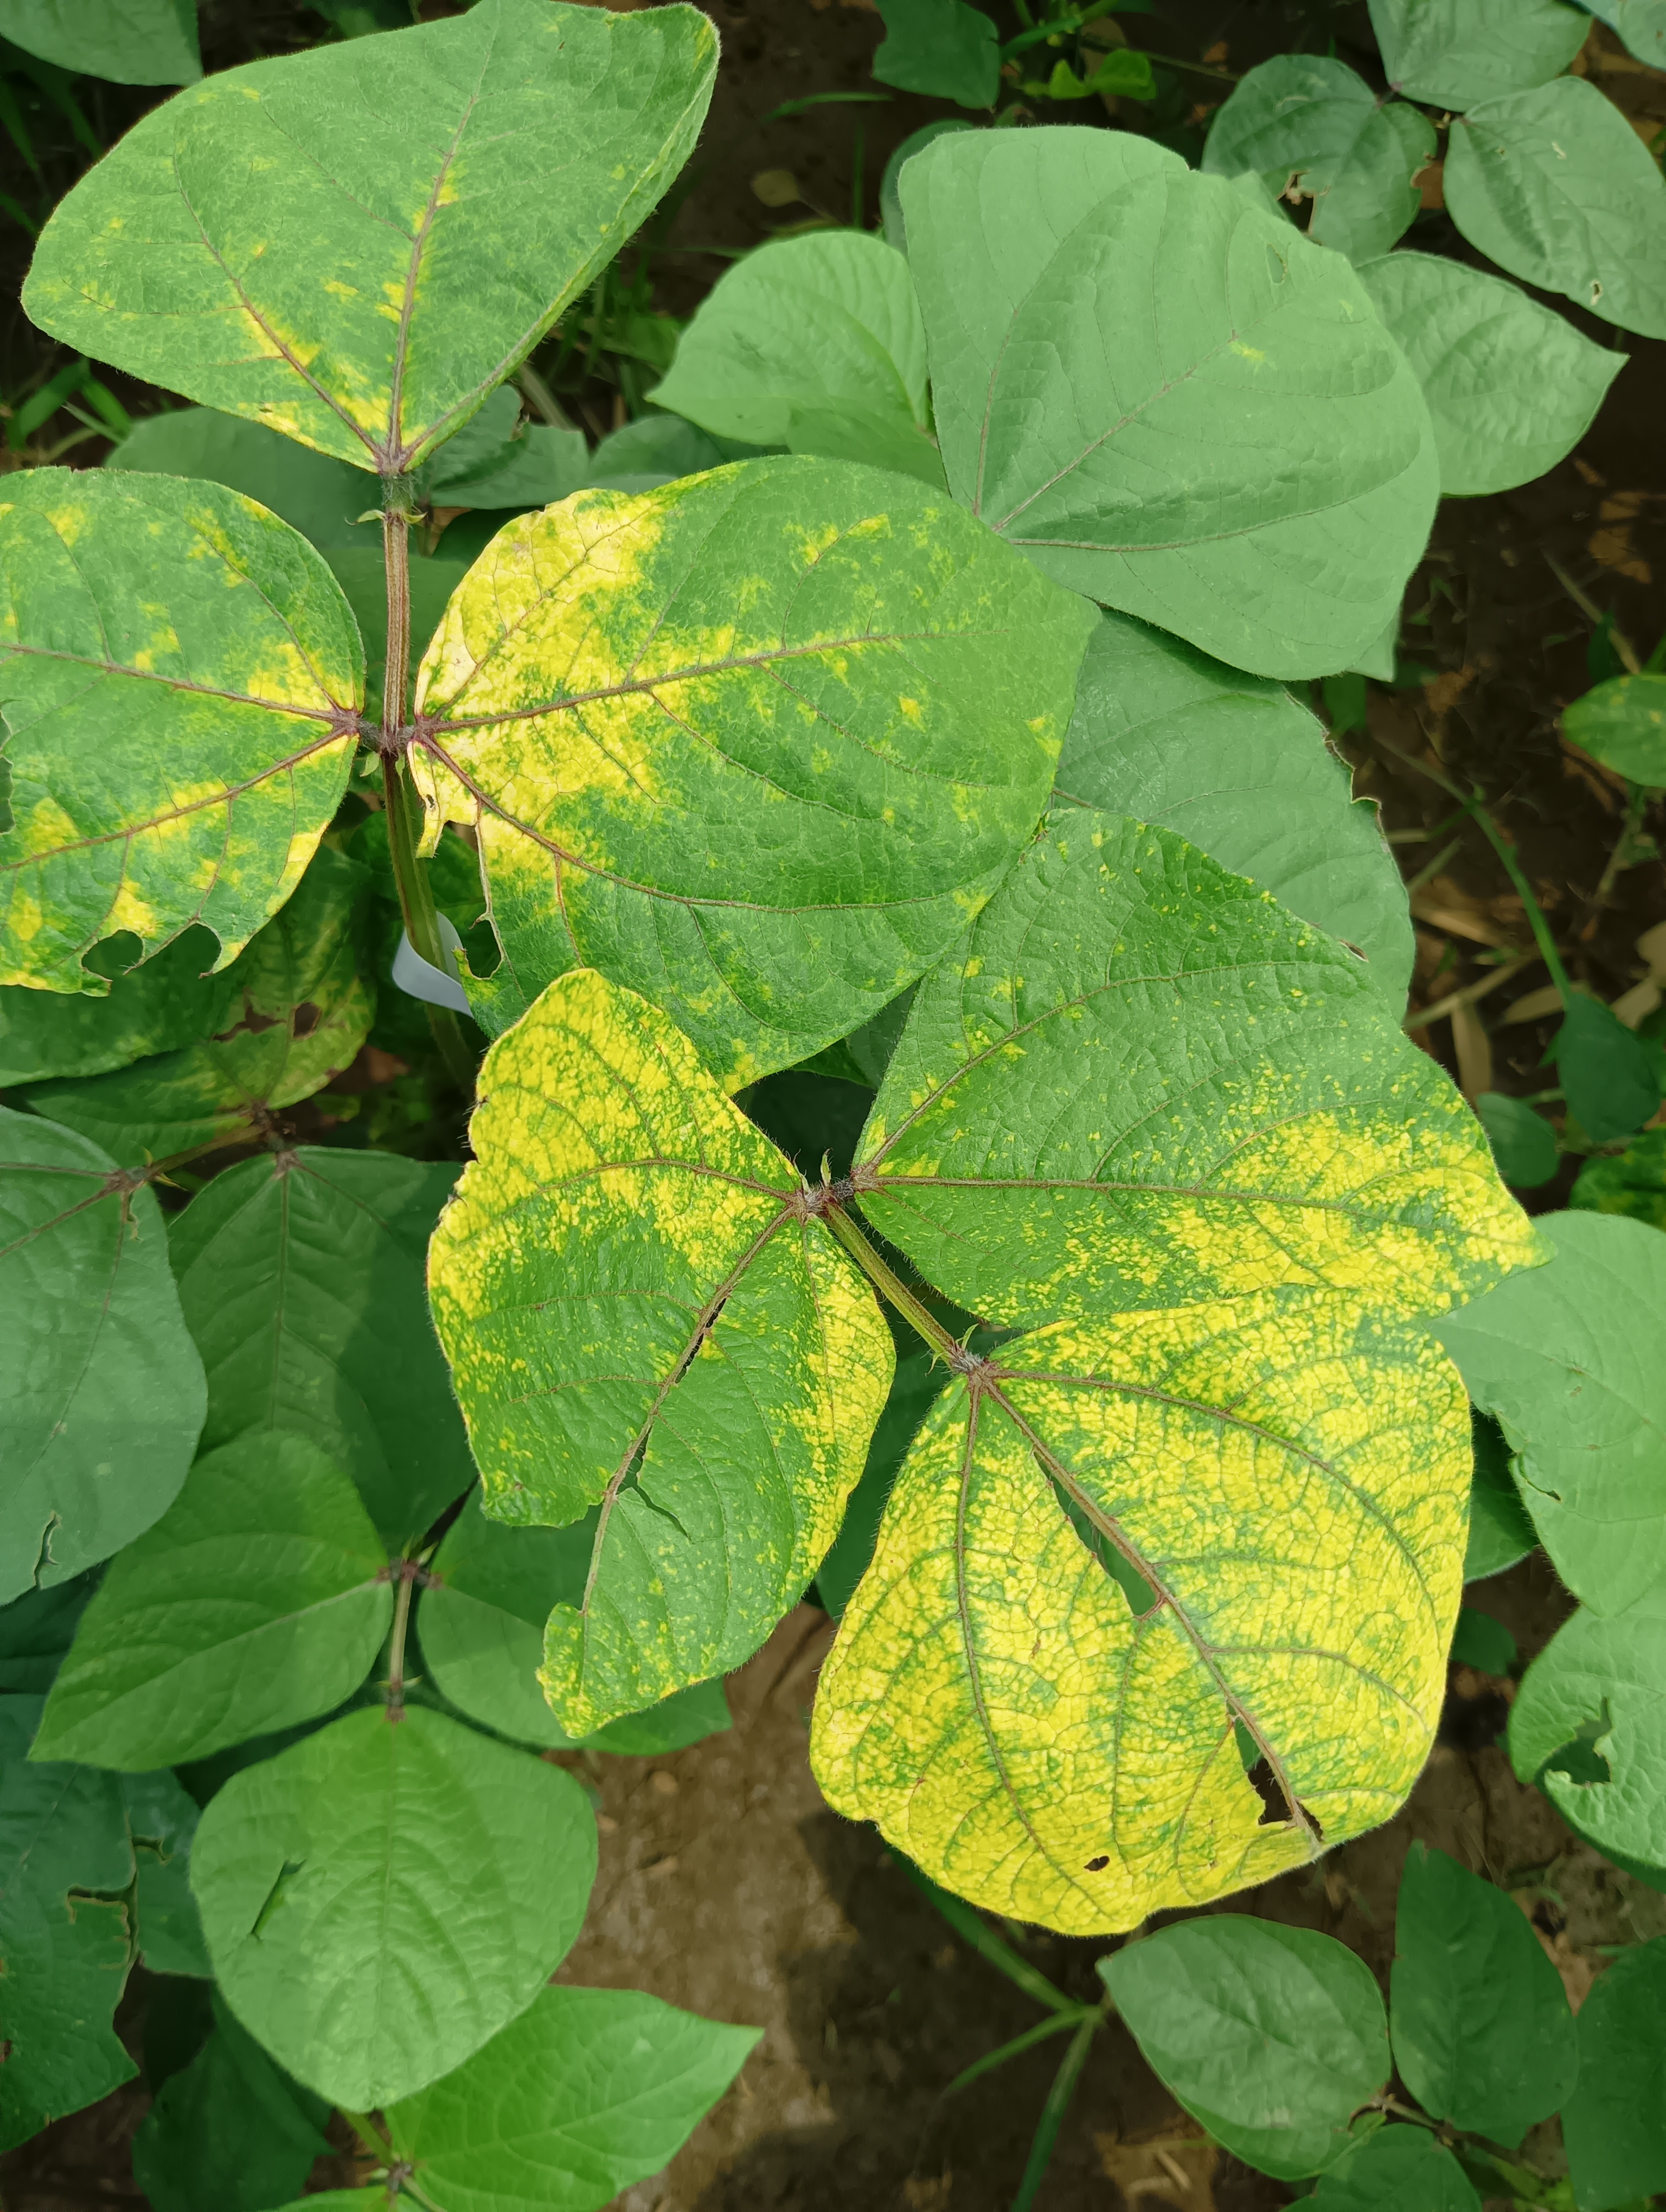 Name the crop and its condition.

mungbean, yellow mosaic
